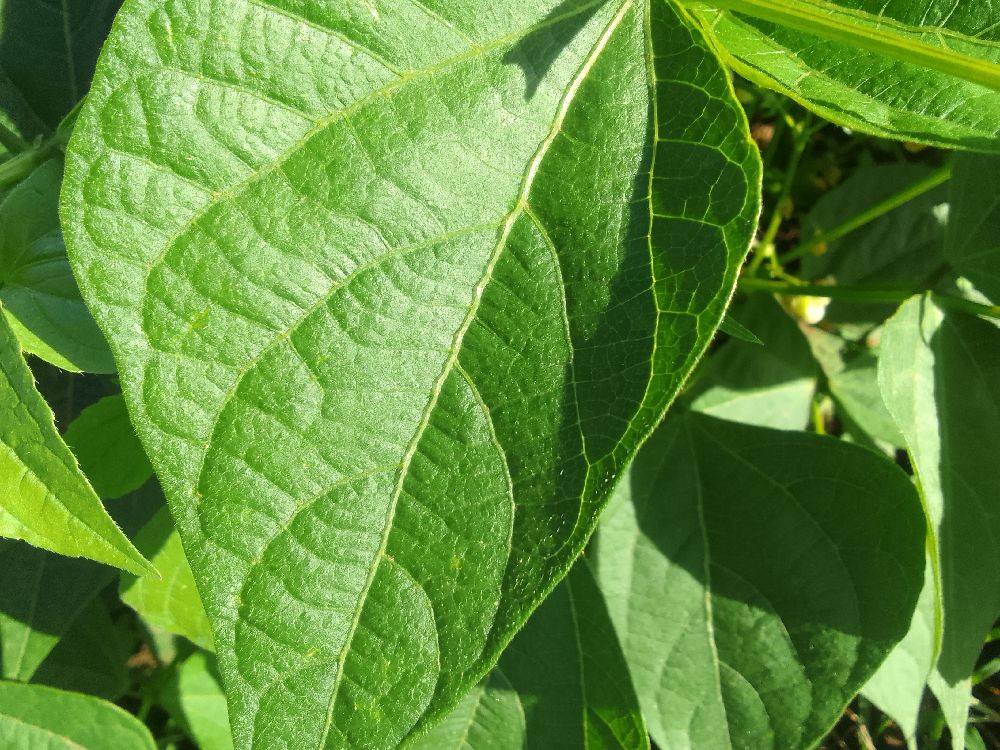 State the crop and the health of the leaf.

common bean, healthy
